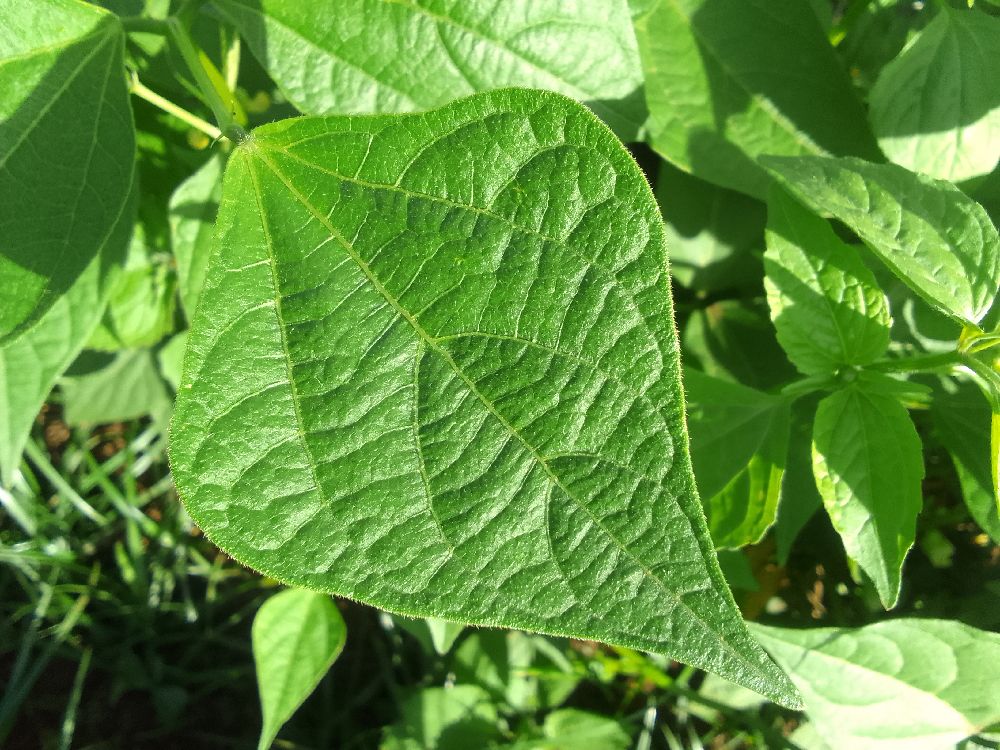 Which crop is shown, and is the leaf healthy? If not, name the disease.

common bean, healthy
